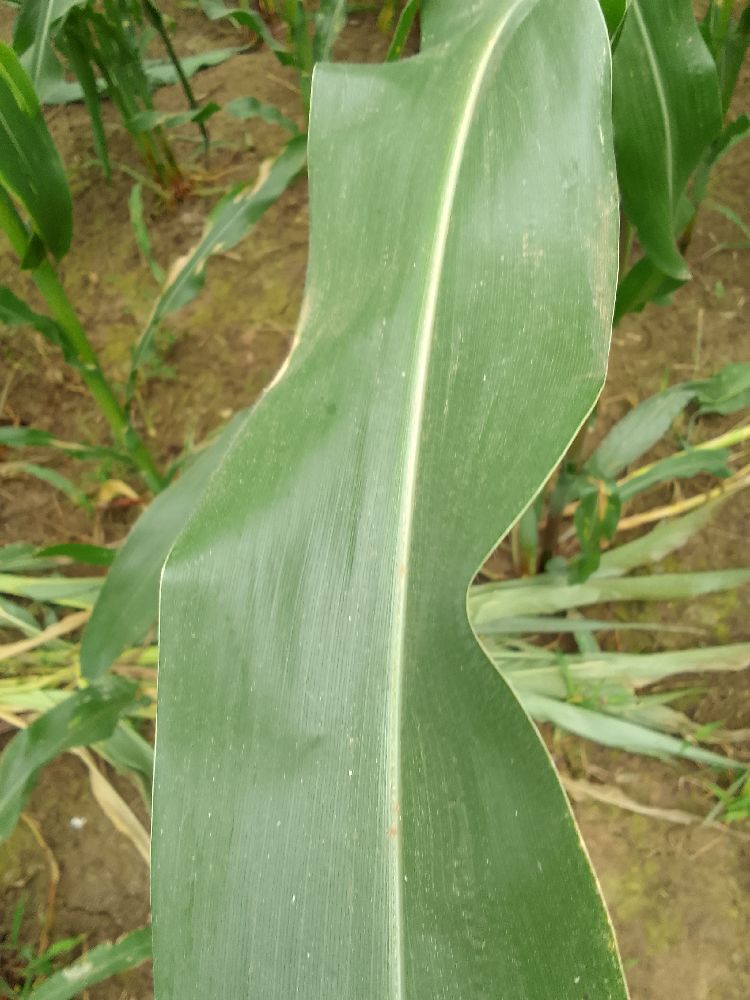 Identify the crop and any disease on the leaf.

maize, healthy
